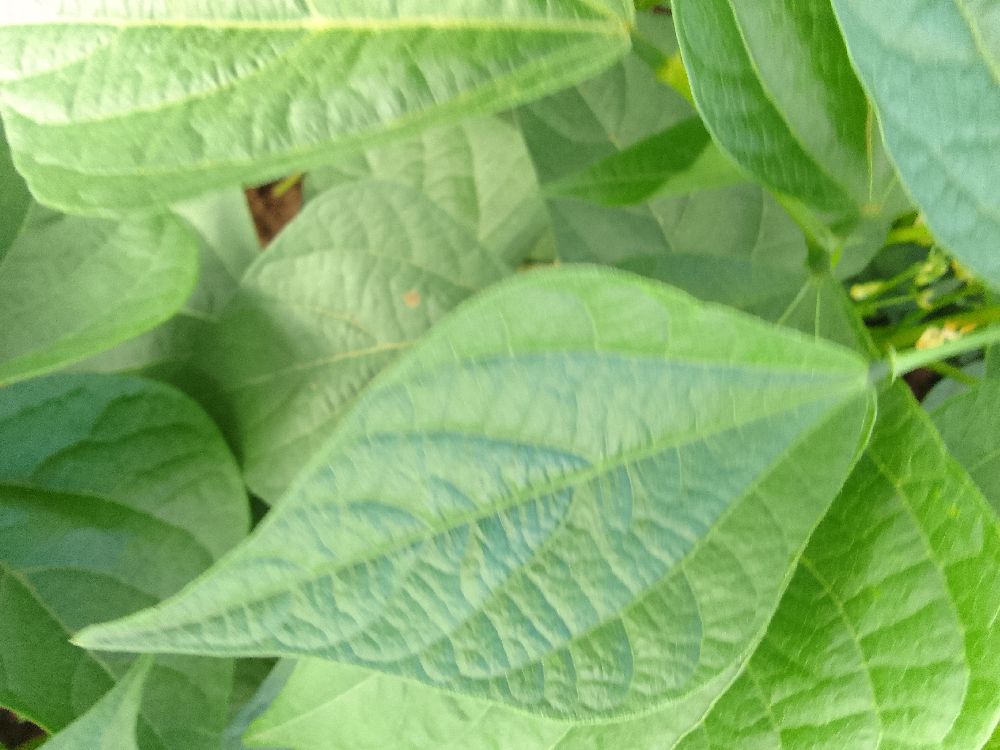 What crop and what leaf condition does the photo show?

common bean, healthy
